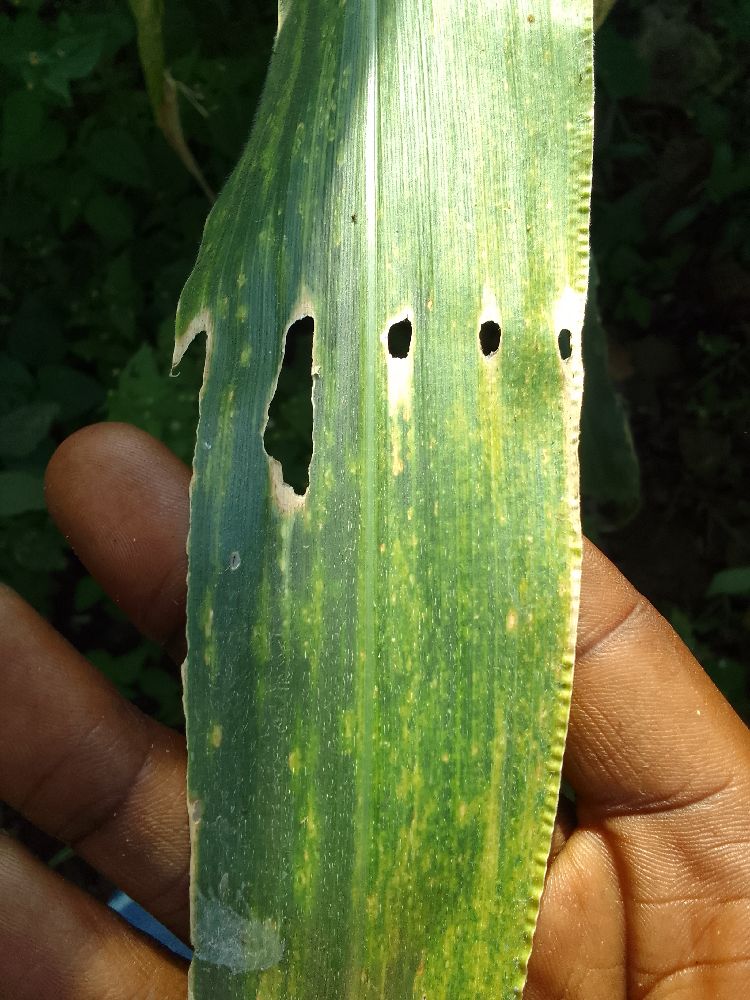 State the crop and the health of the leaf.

maize, maize lethal necrosis
